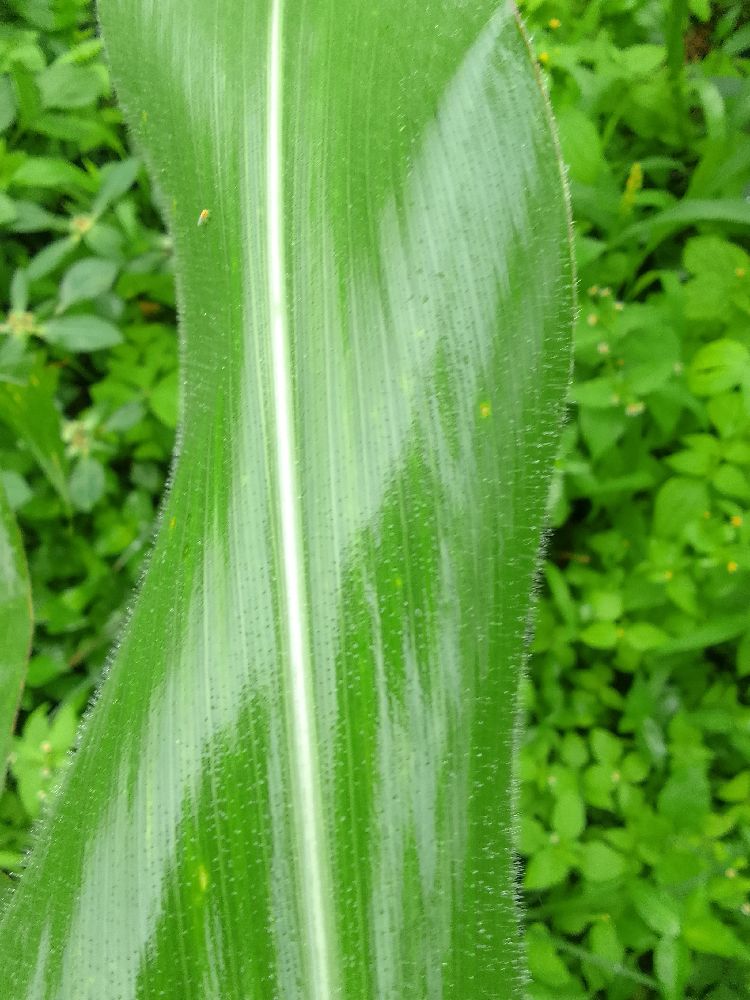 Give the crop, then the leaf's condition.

maize, healthy
